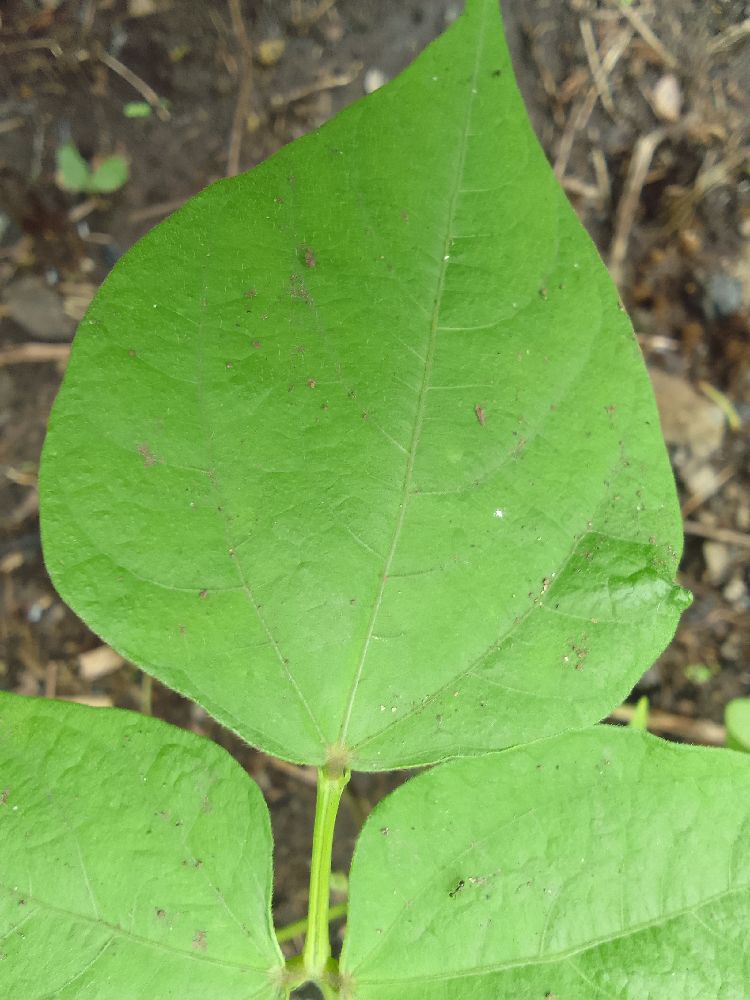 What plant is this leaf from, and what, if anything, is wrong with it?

common bean, healthy
